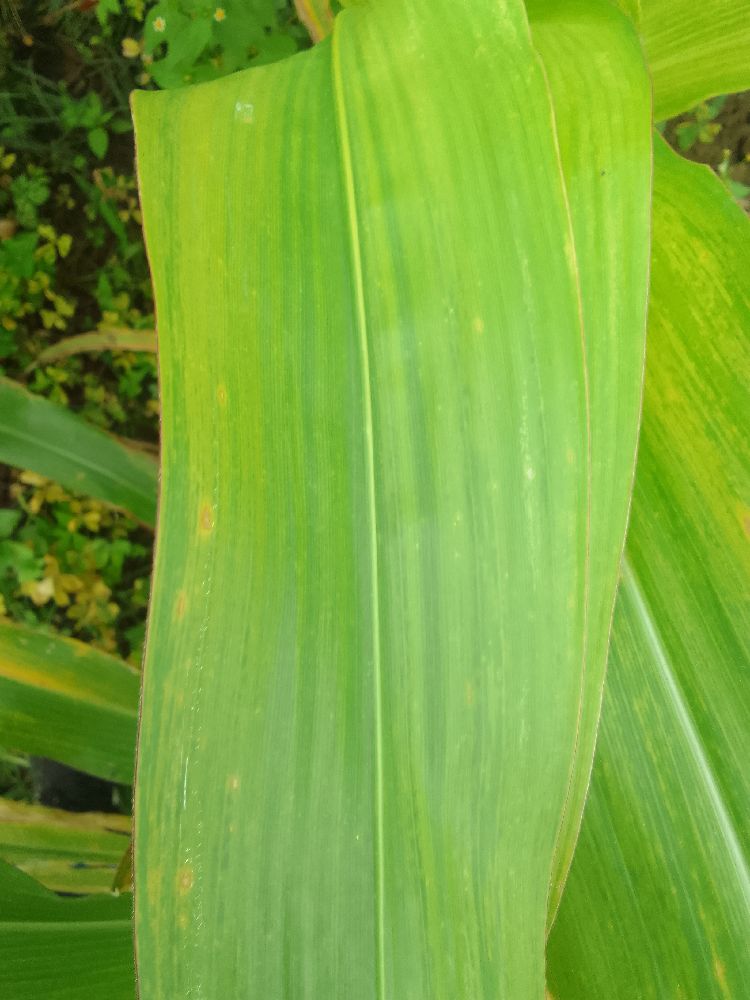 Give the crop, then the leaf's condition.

maize, maize lethal necrosis
